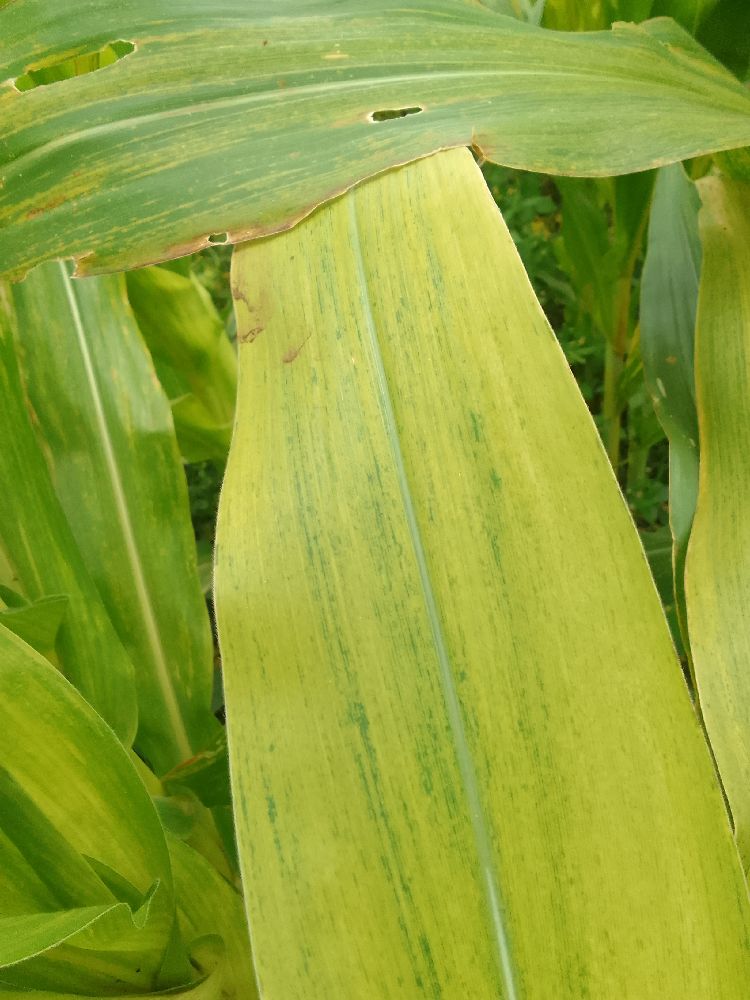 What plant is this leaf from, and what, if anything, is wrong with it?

maize, maize lethal necrosis
